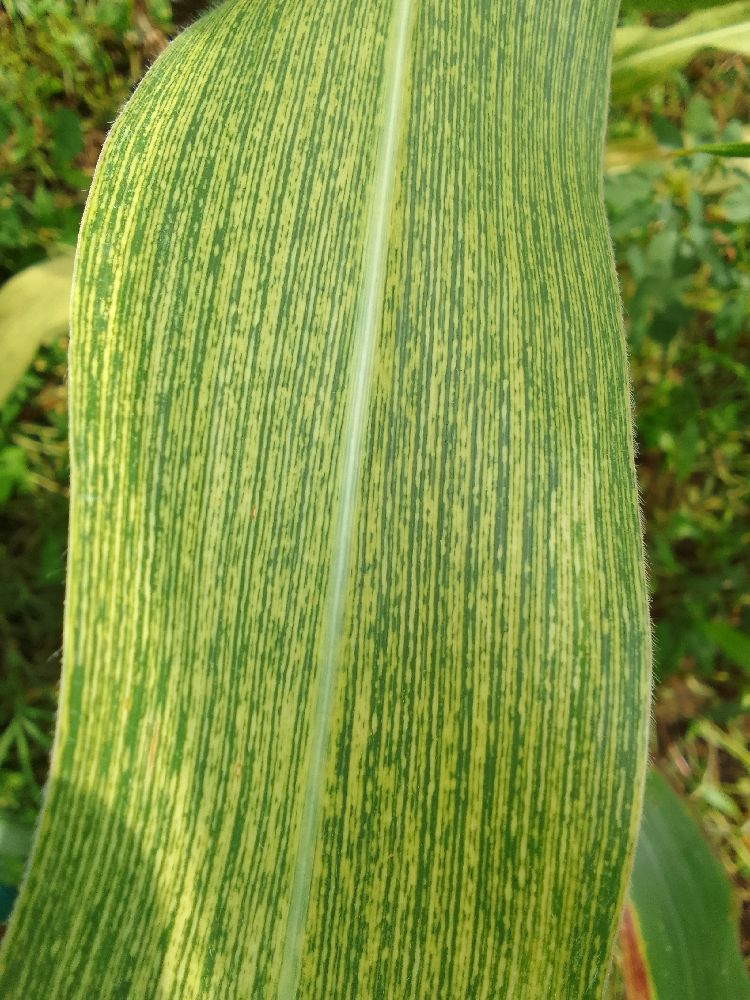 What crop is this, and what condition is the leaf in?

maize, maize streak virus
